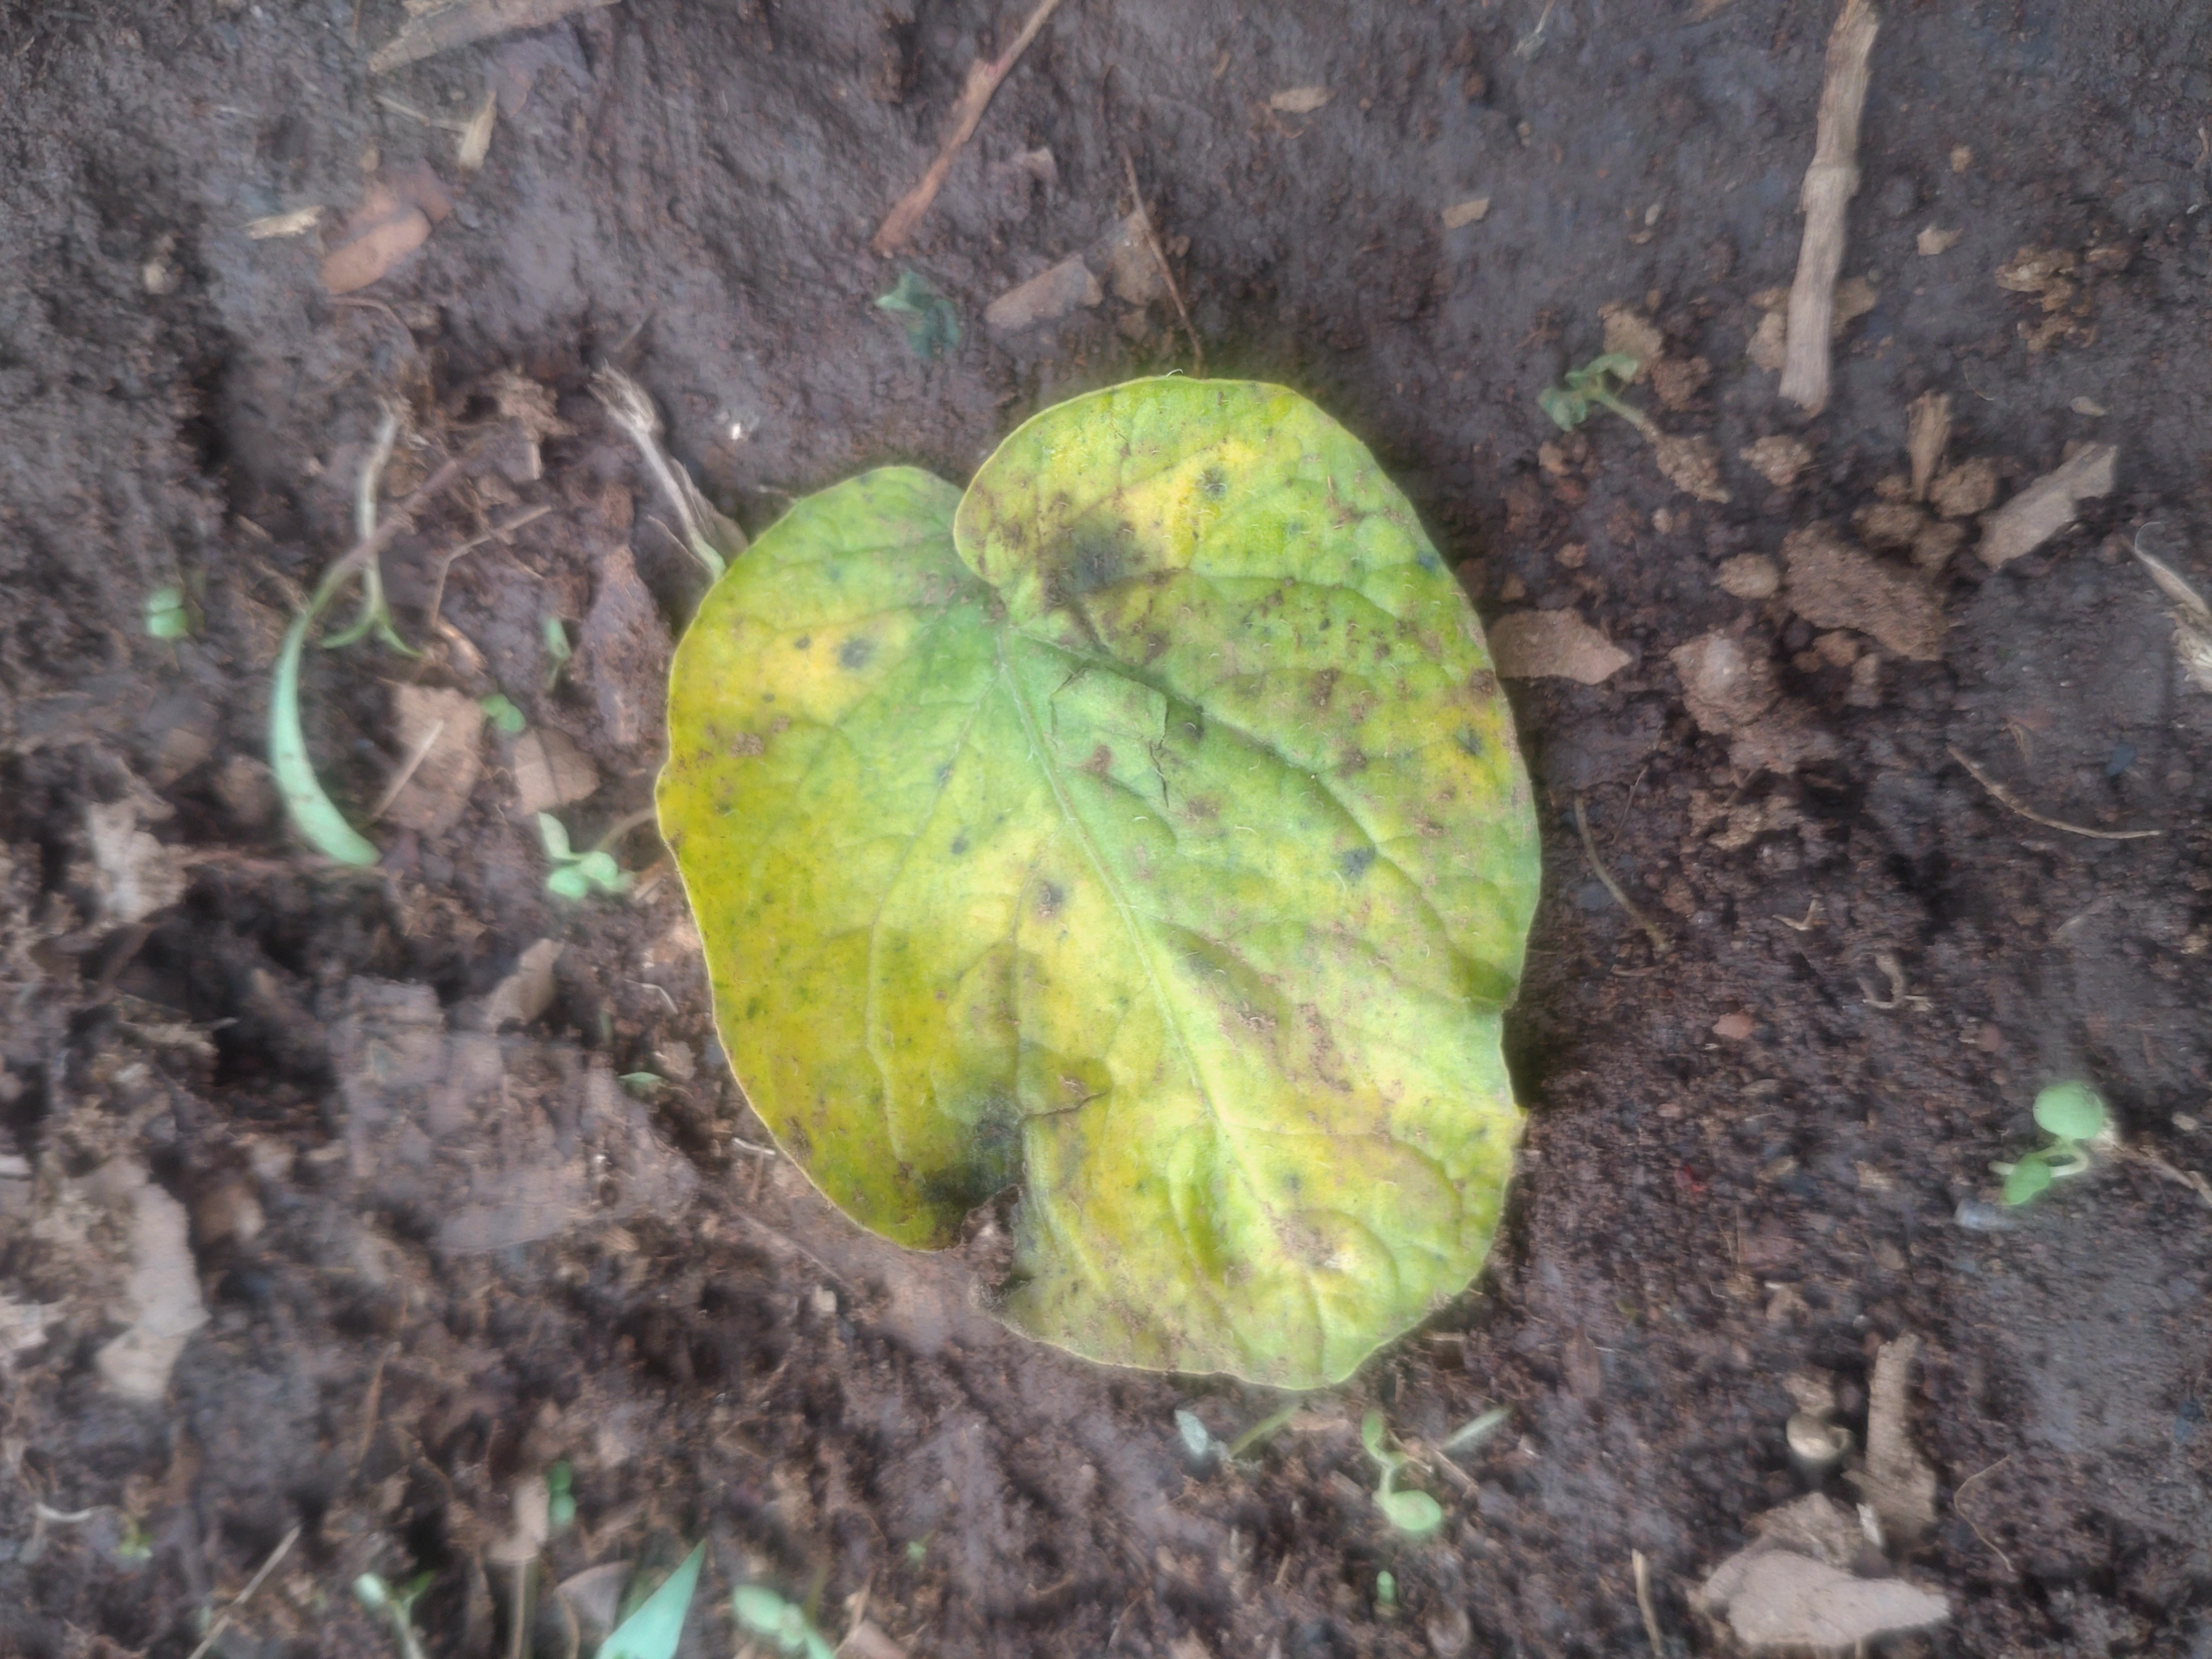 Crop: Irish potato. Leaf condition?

late blight
